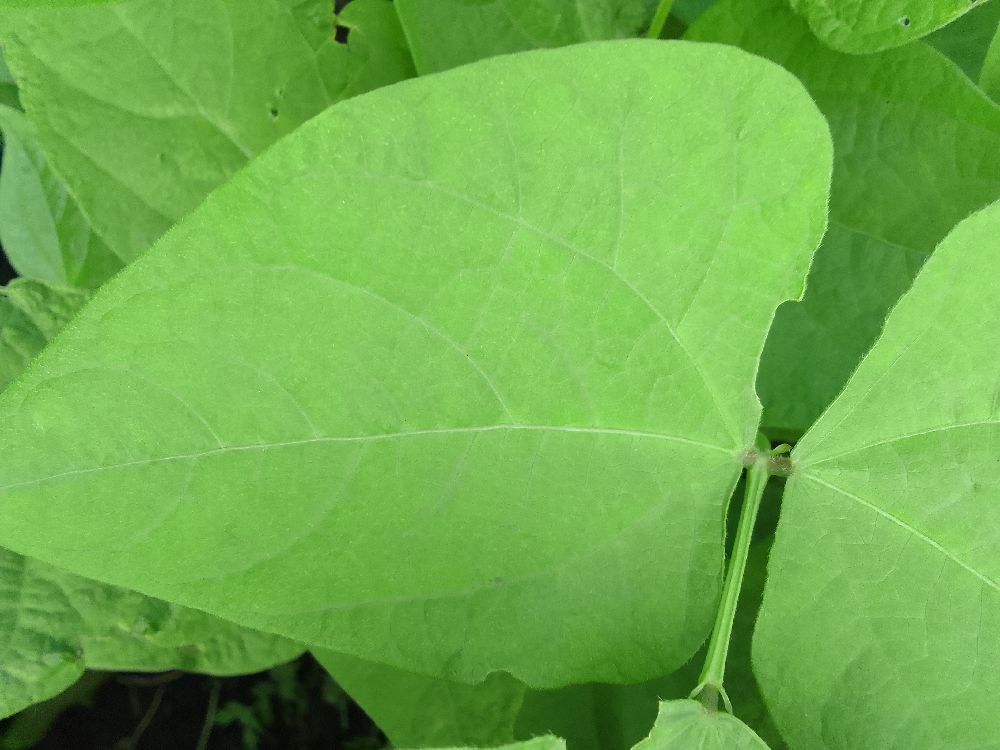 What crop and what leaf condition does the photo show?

common bean, healthy
